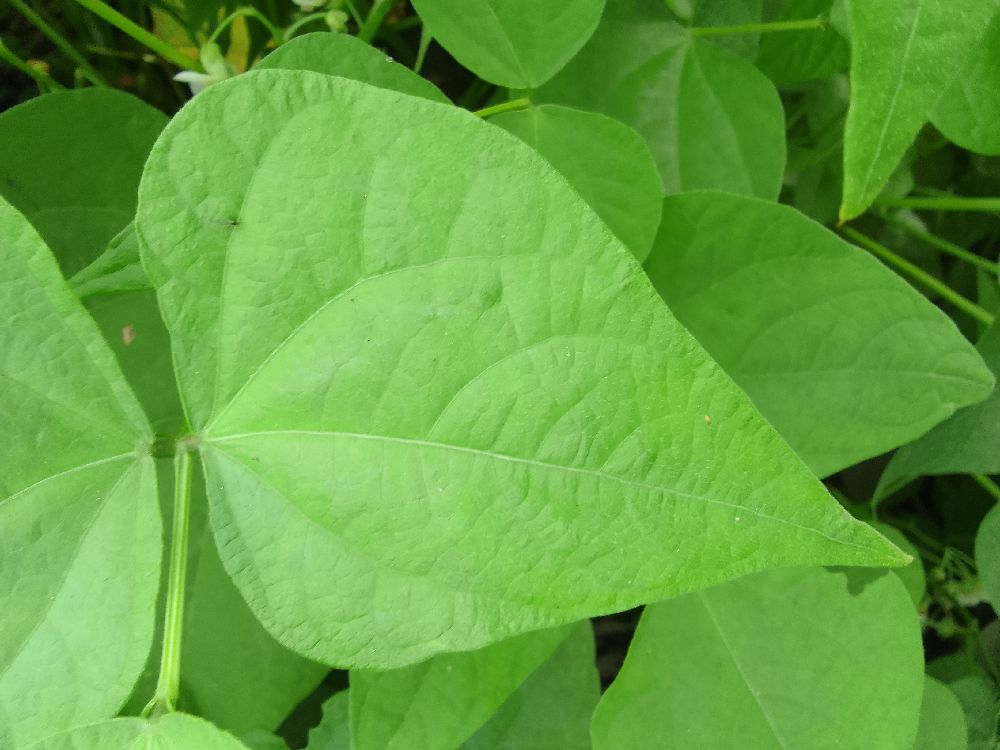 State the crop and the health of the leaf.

common bean, healthy
